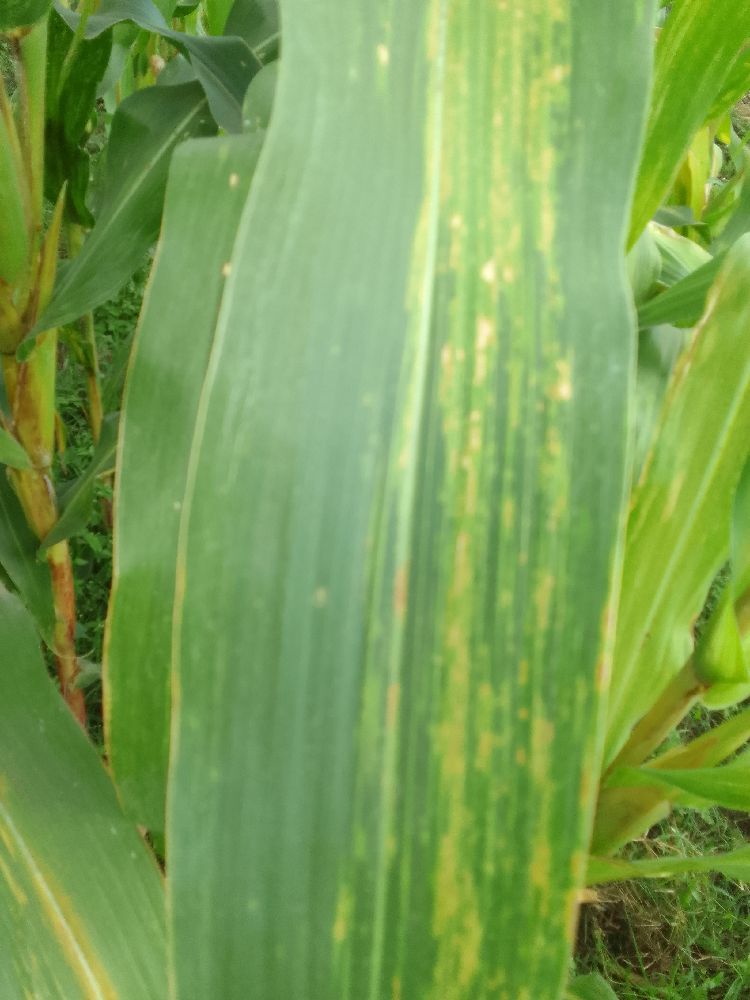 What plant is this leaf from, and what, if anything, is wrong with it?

maize, maize lethal necrosis
